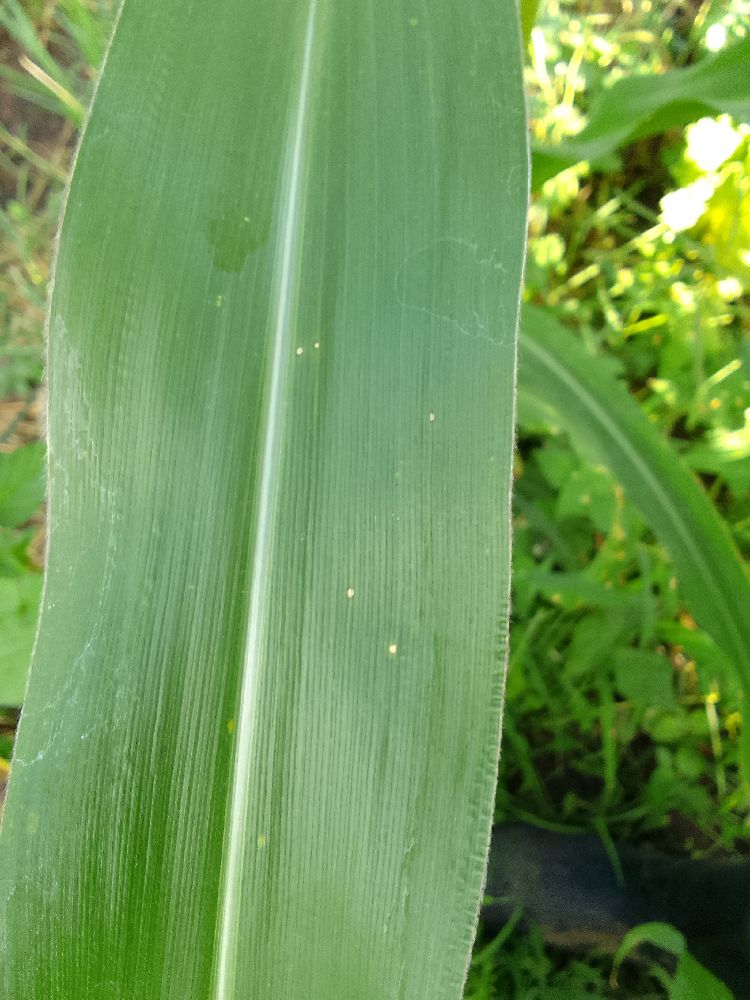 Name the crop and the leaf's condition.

maize, healthy
